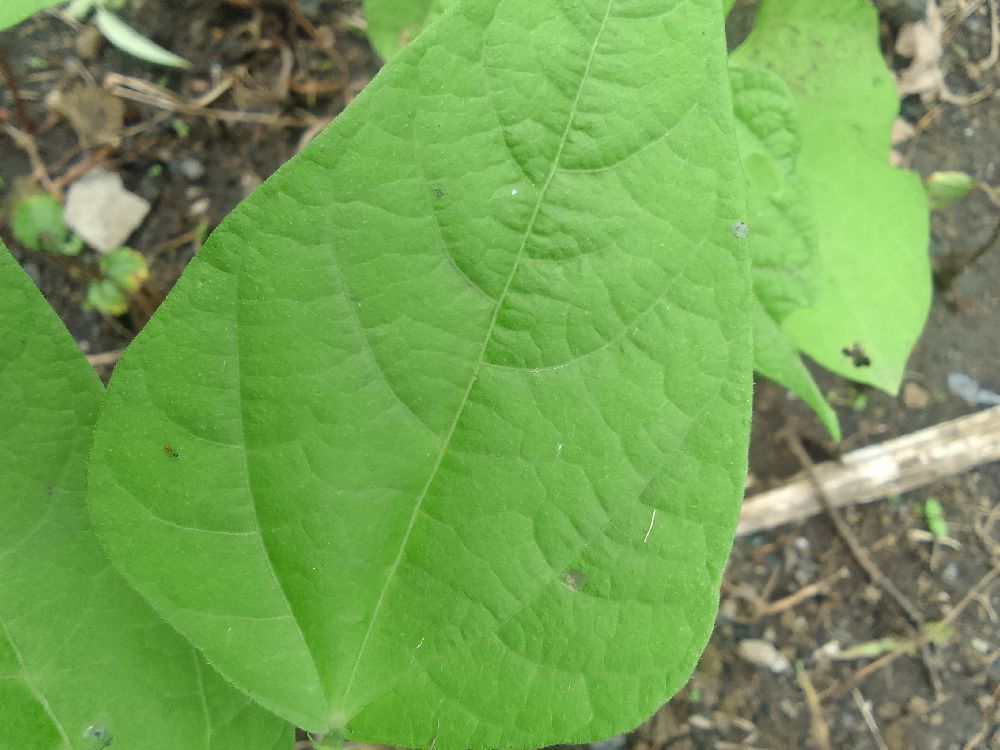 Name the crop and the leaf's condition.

common bean, healthy
